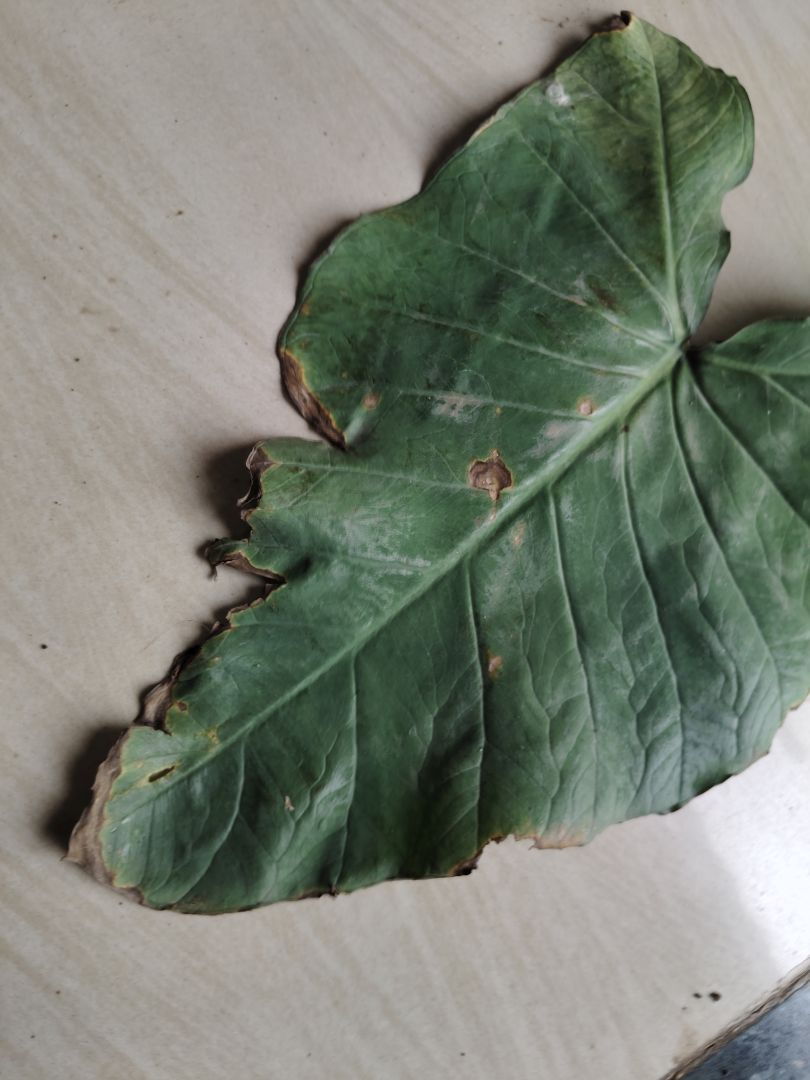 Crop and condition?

taro, leaf blight
